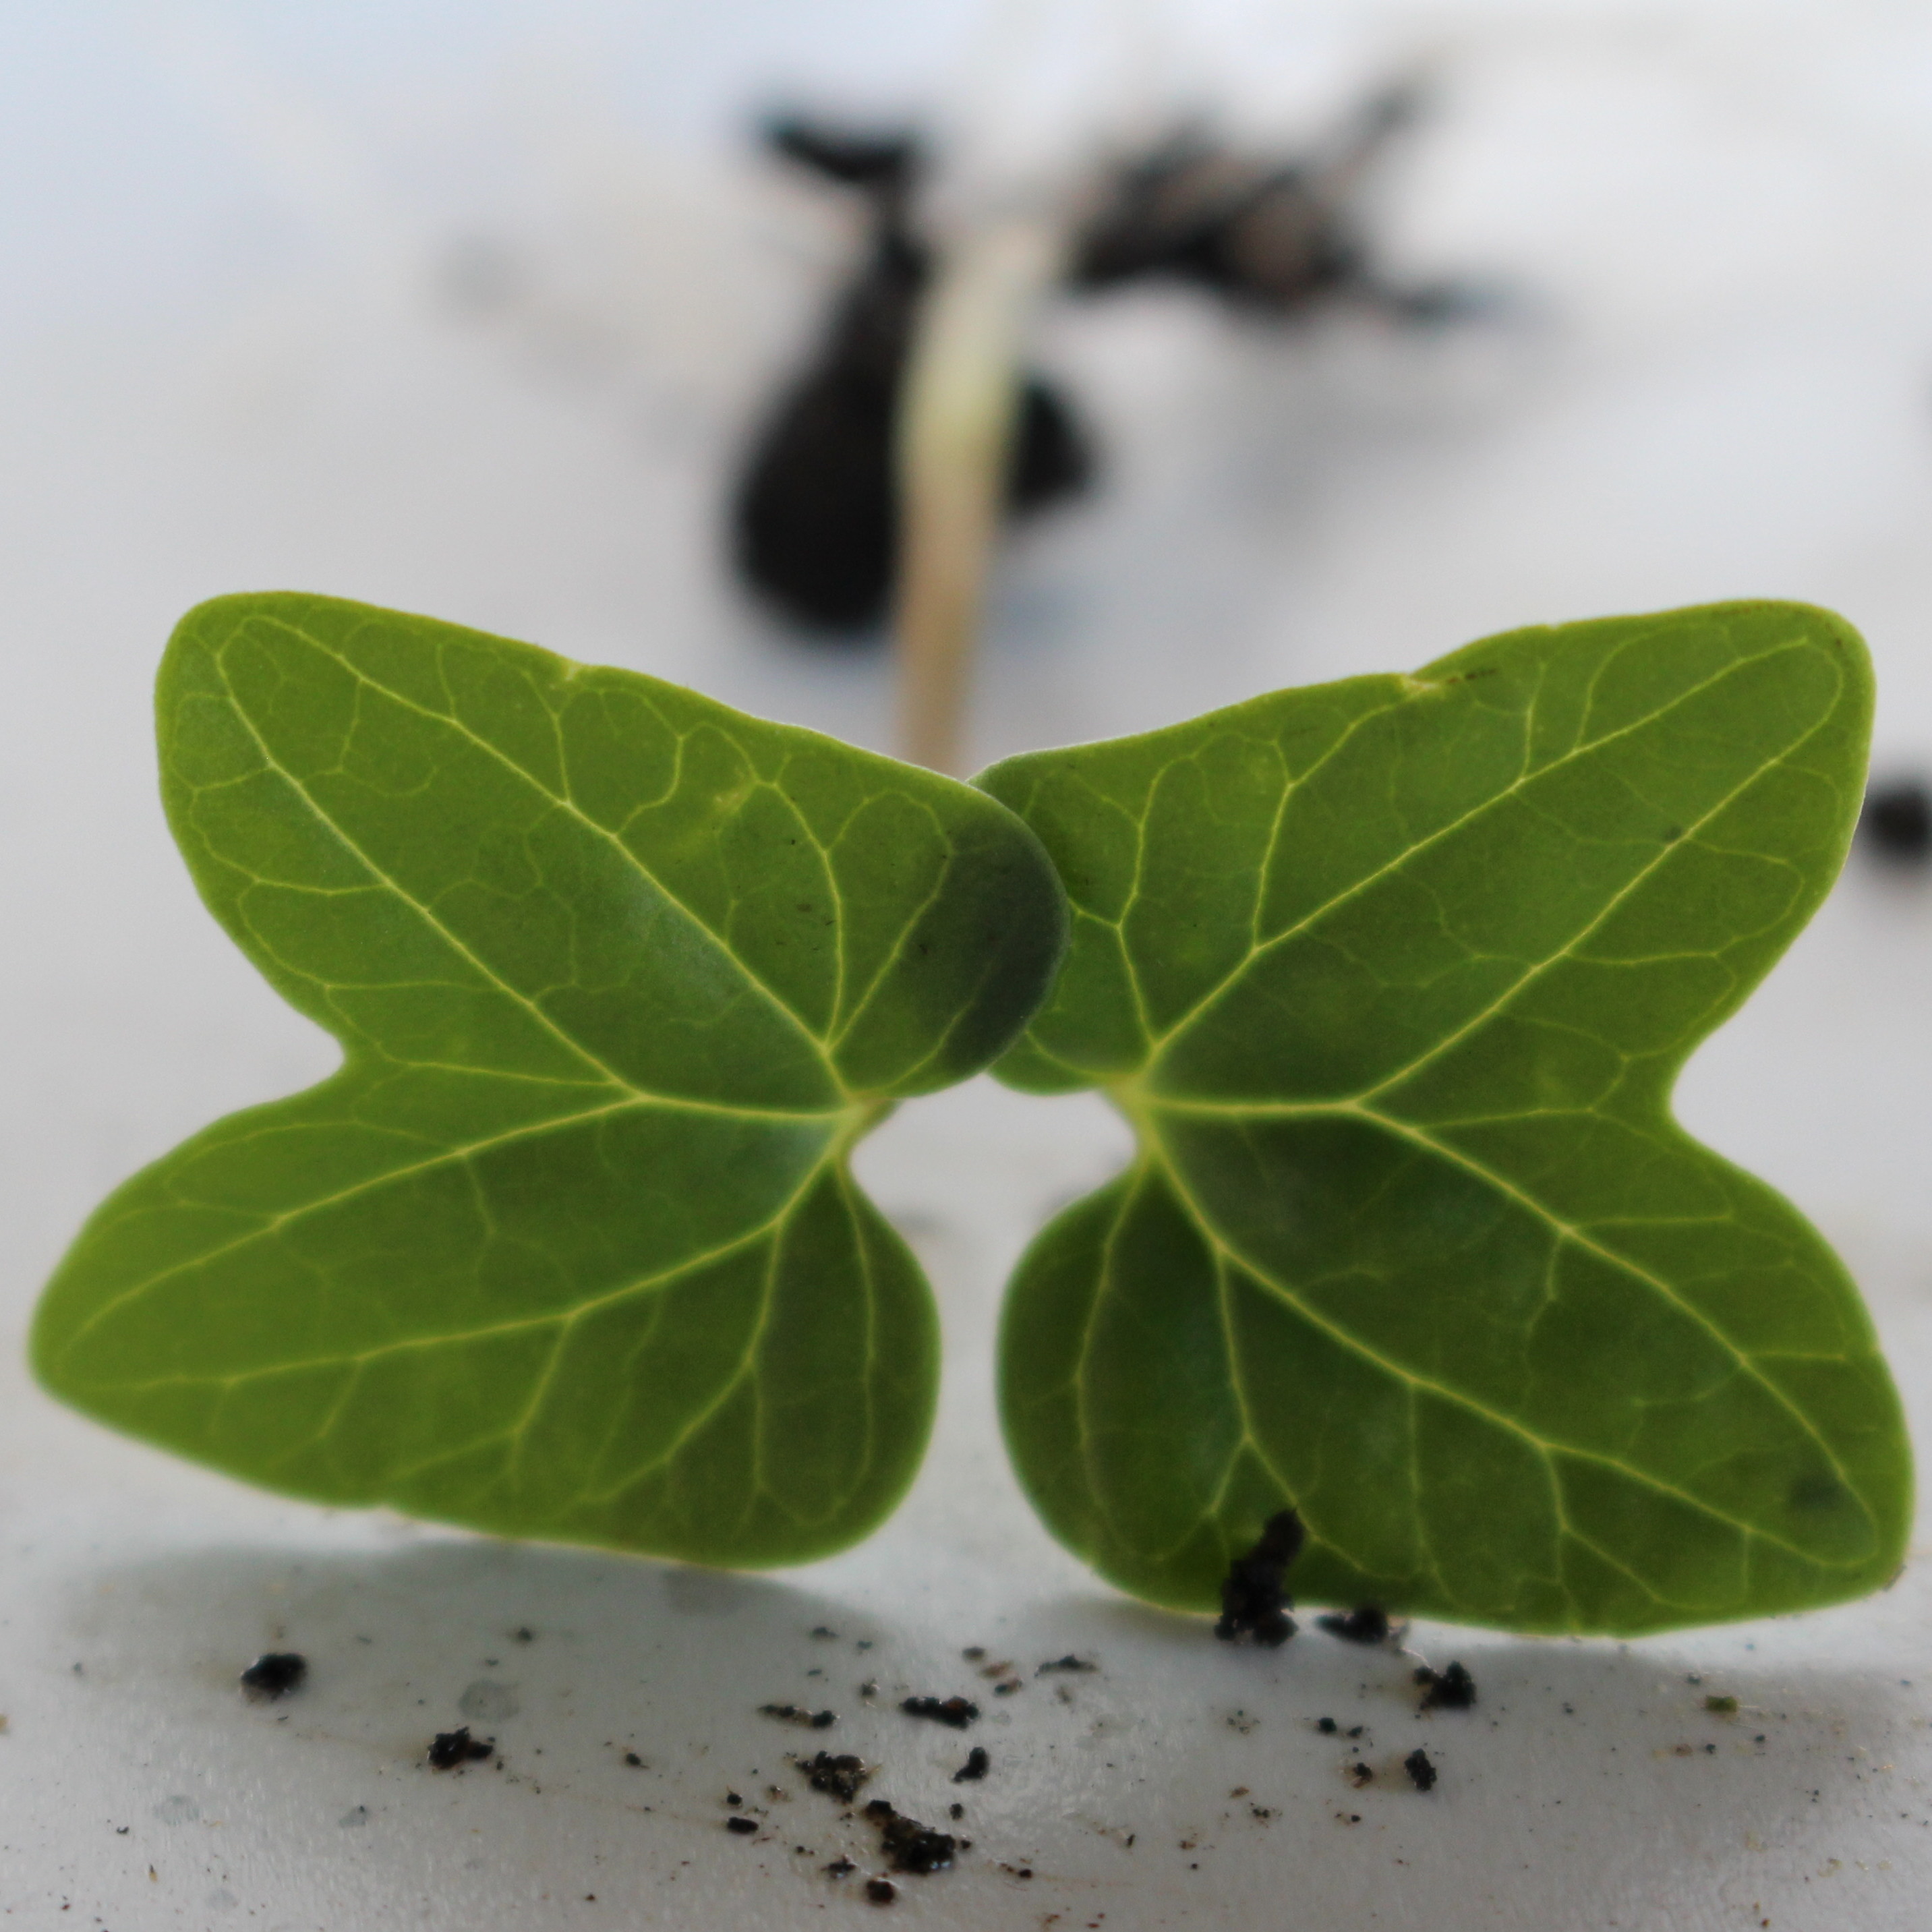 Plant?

Convolvulus arvensis
